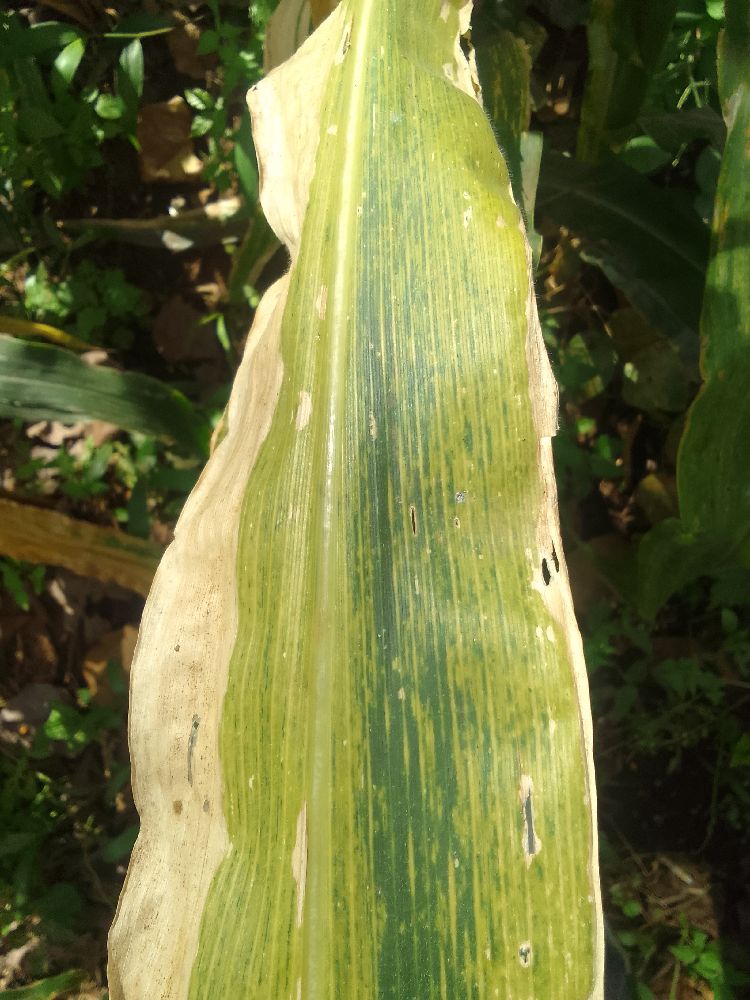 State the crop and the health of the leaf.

maize, maize lethal necrosis
